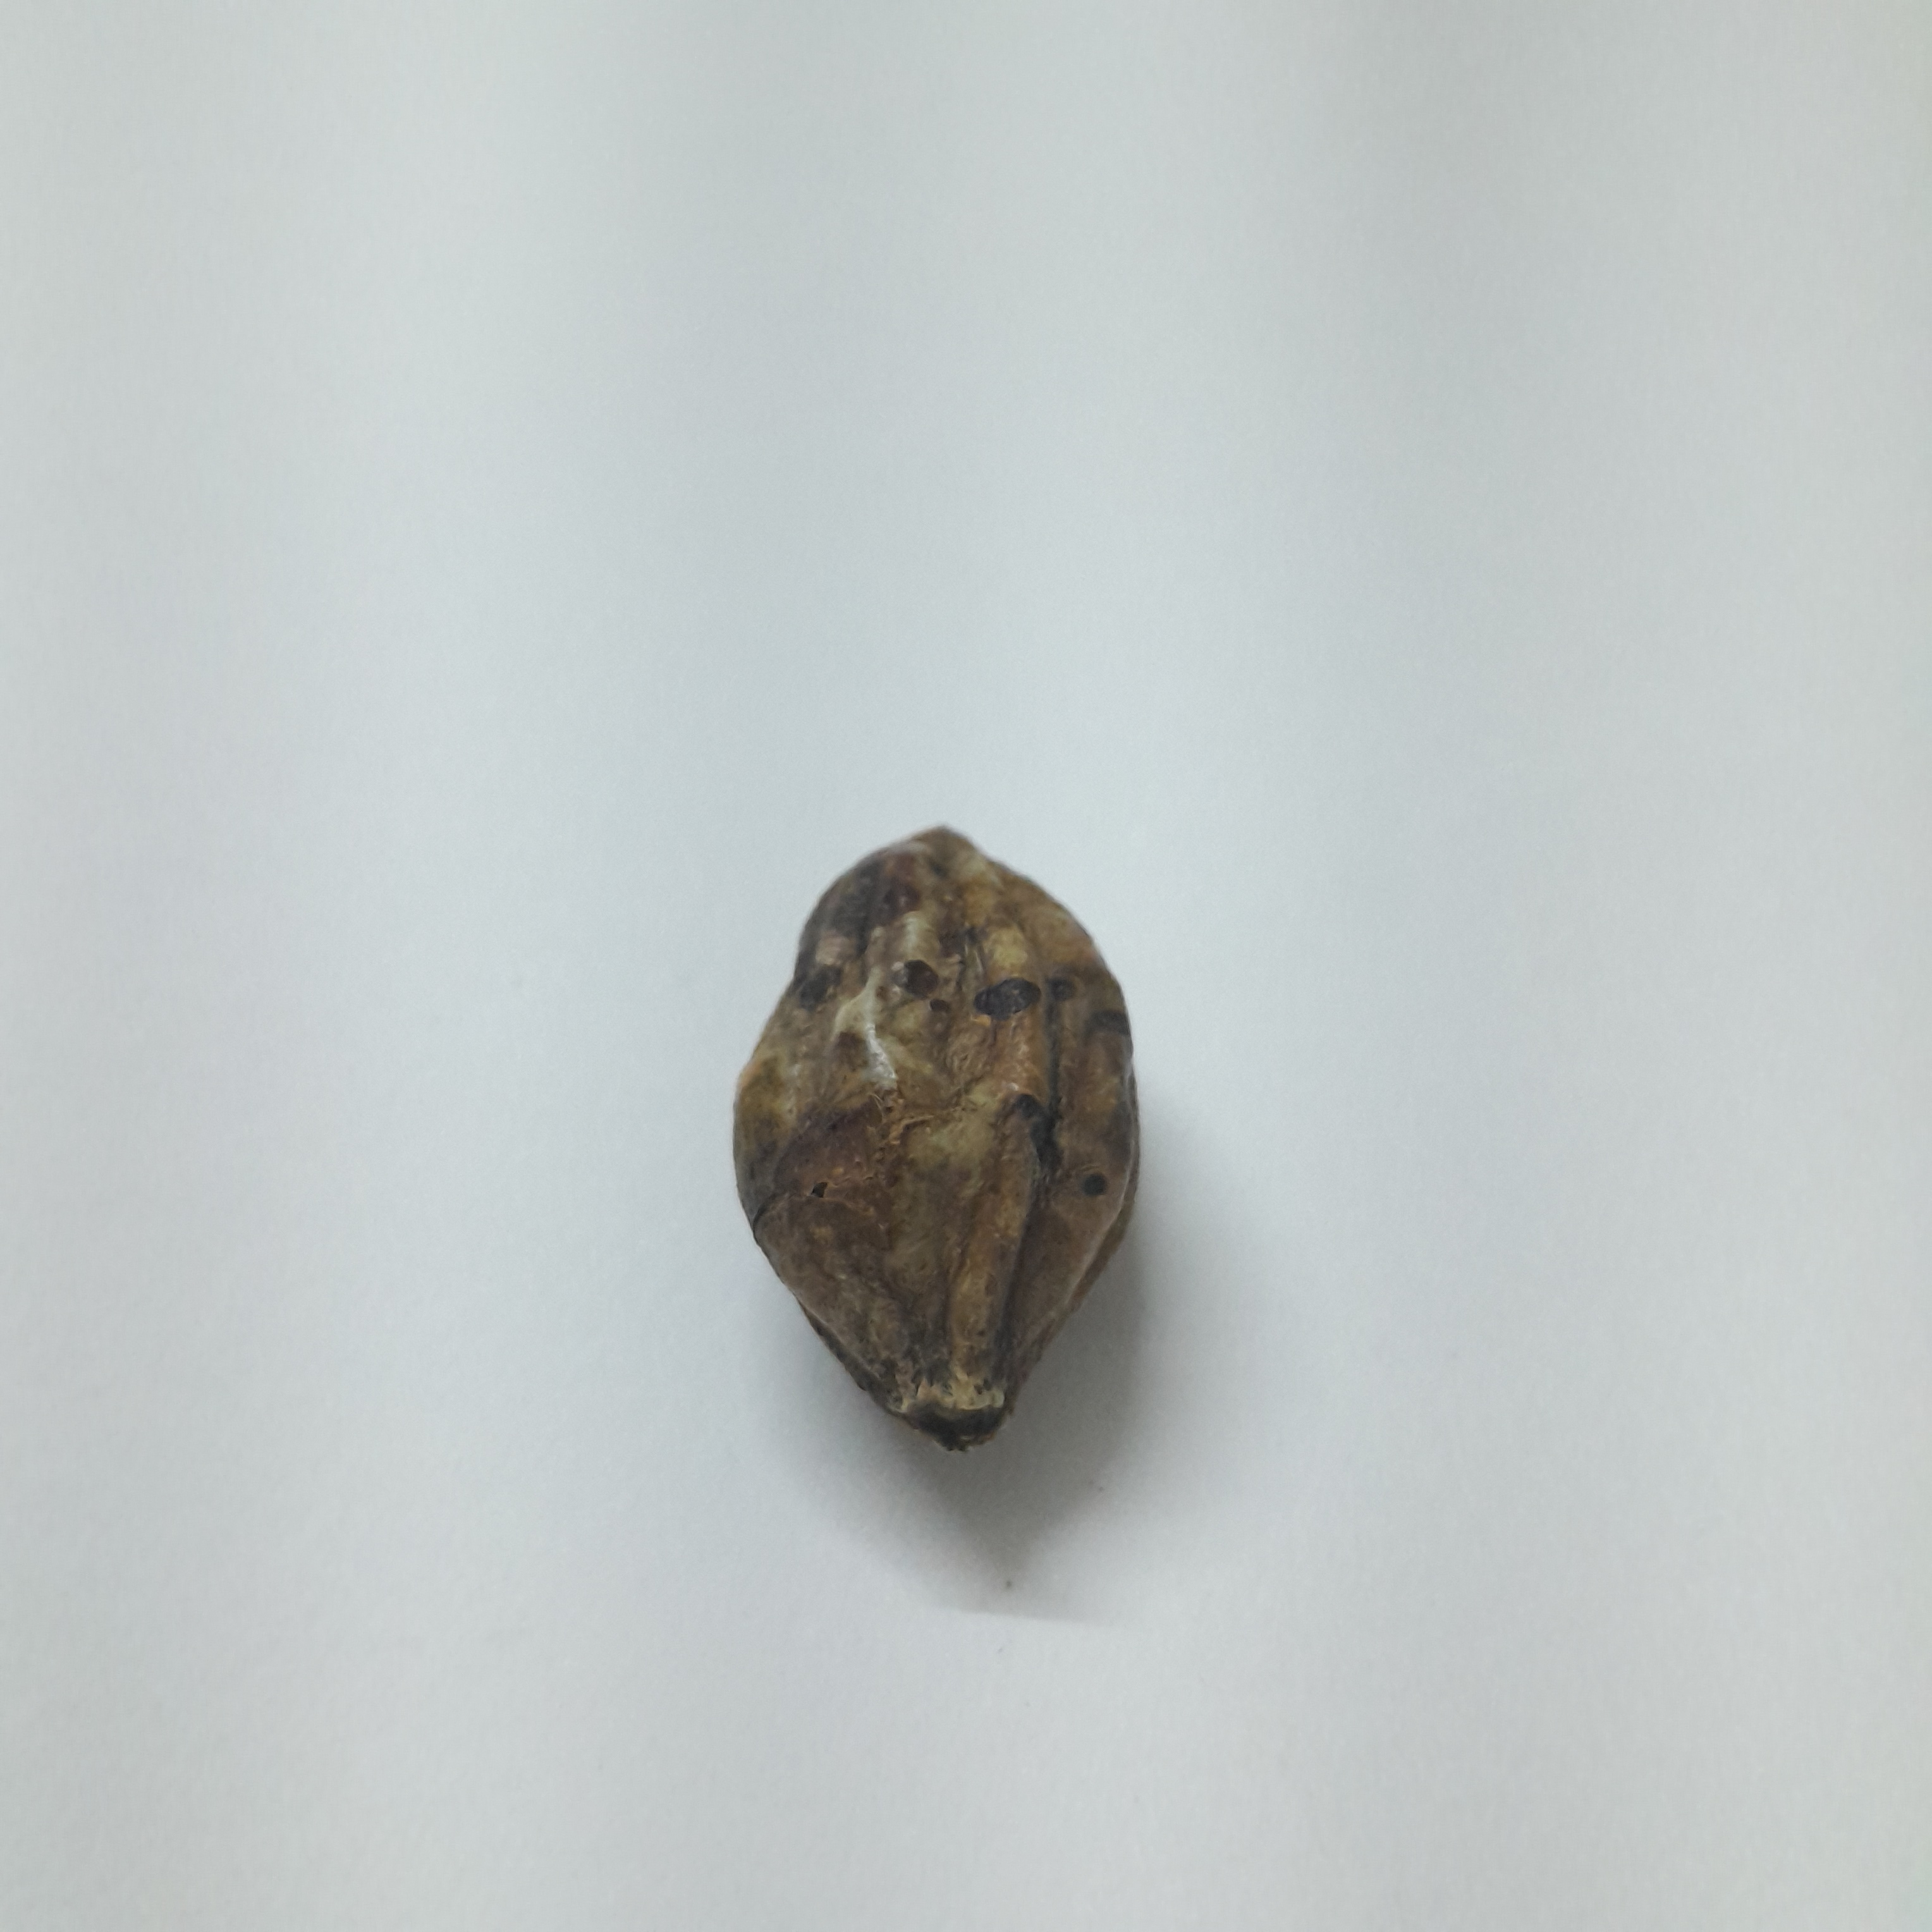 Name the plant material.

hirdaa
